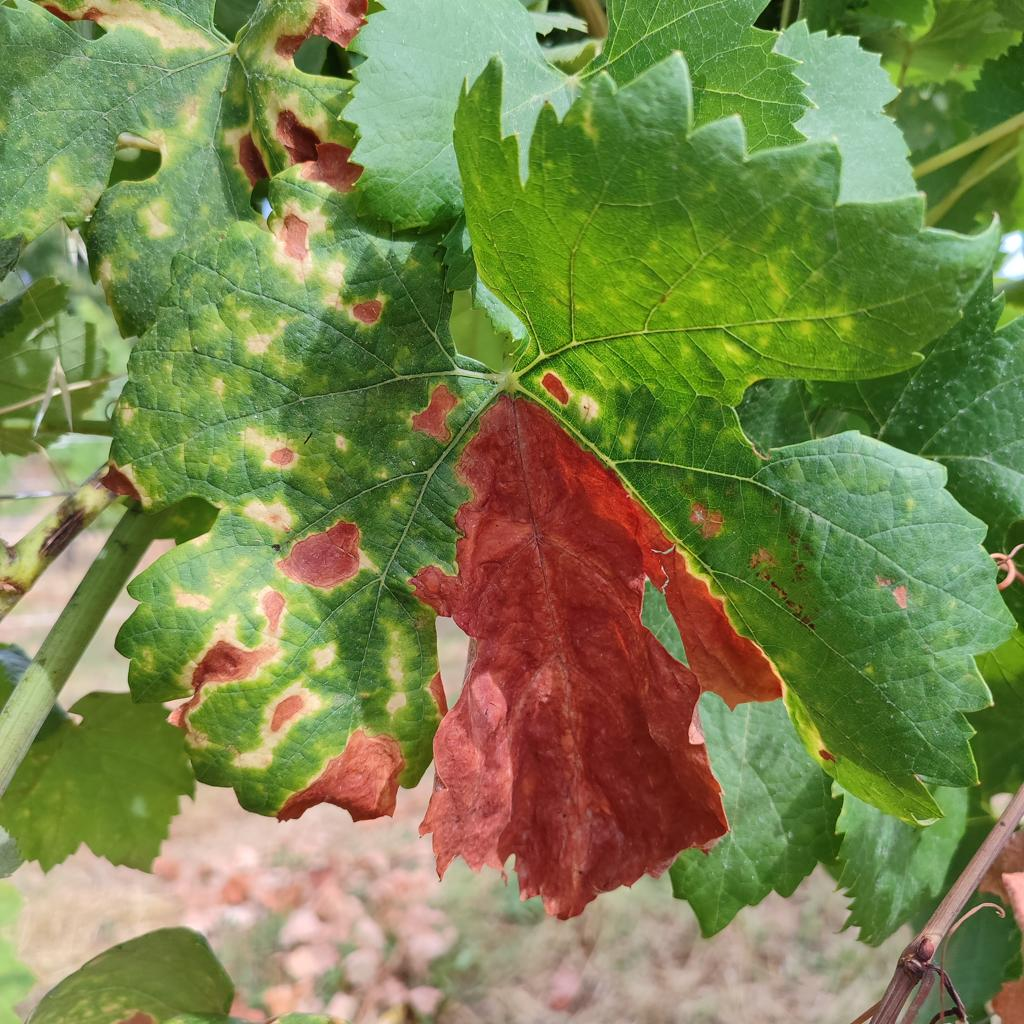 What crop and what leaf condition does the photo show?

grapevine, esca complex
